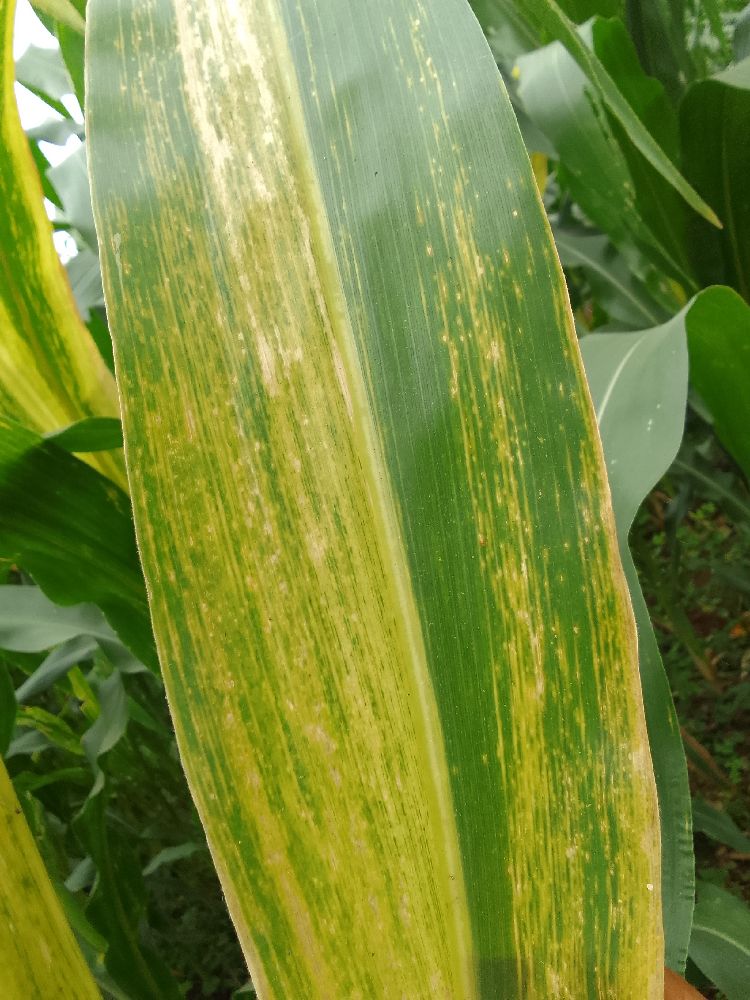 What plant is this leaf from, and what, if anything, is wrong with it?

maize, maize lethal necrosis
